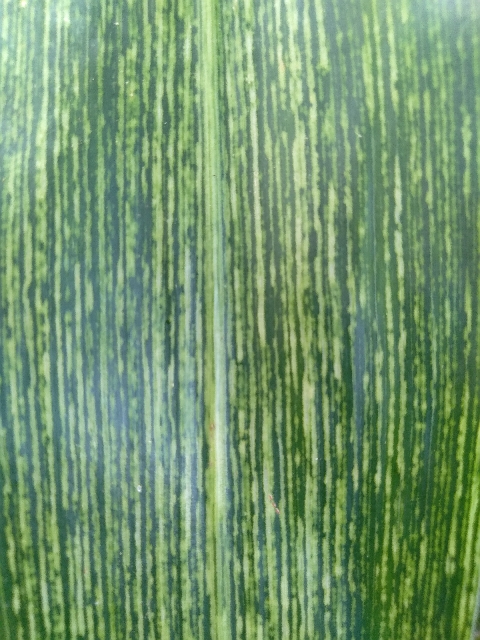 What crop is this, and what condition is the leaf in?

maize, maize streak virus
